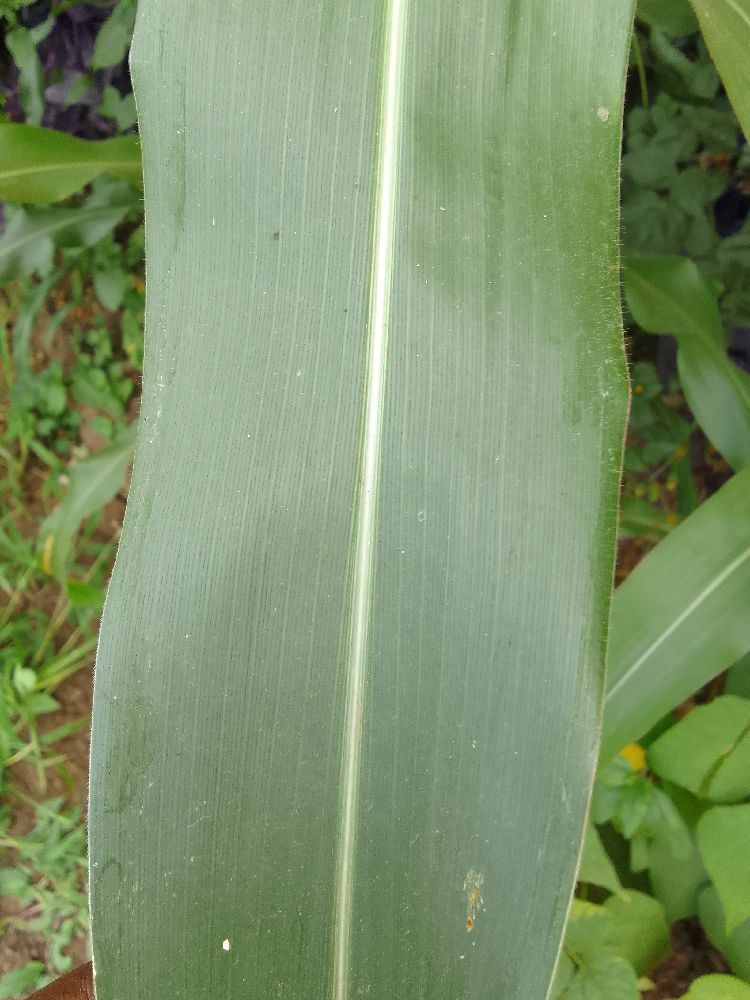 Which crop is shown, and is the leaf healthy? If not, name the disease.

maize, healthy
